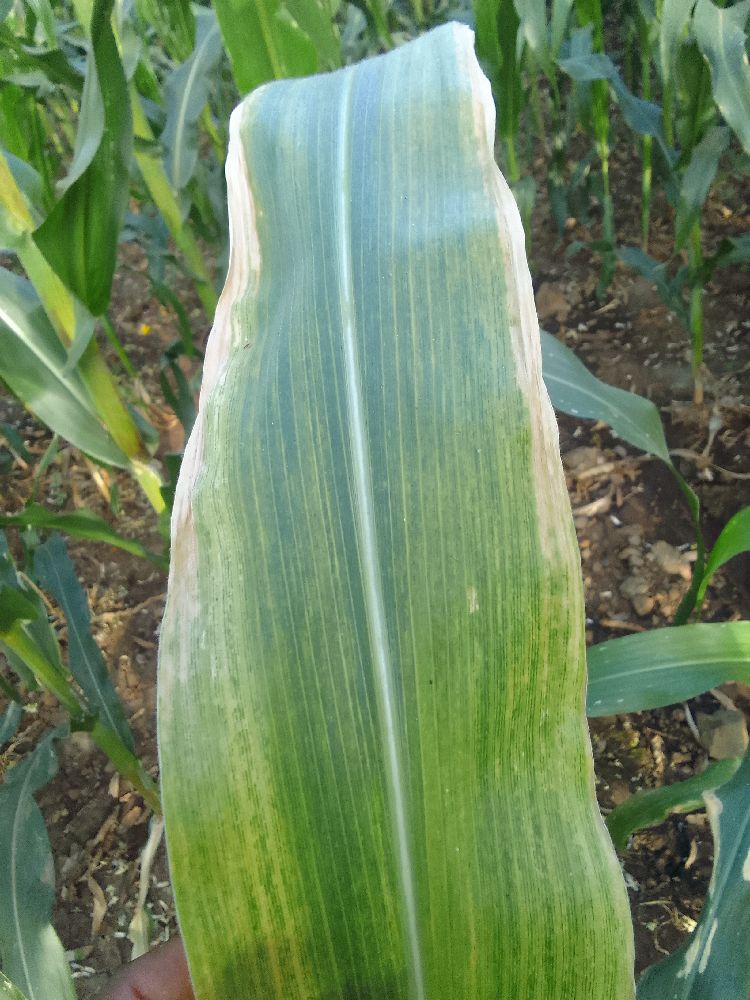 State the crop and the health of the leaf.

maize, maize lethal necrosis
